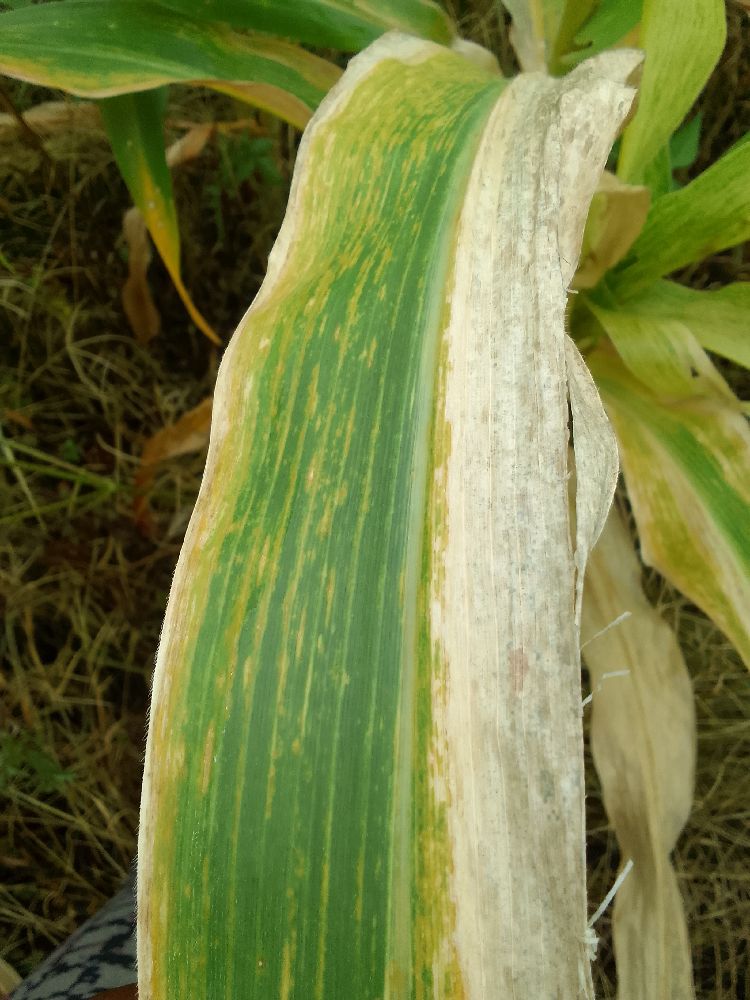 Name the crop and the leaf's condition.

maize, maize lethal necrosis
